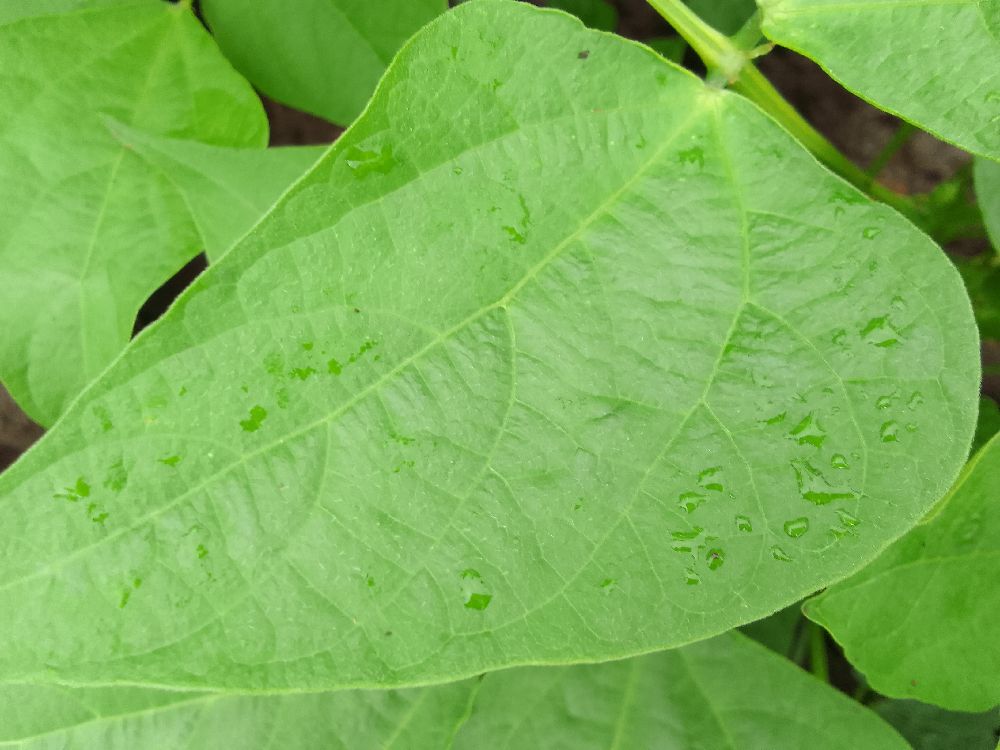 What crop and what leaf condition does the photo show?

common bean, healthy
